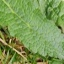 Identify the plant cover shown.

structured weed
